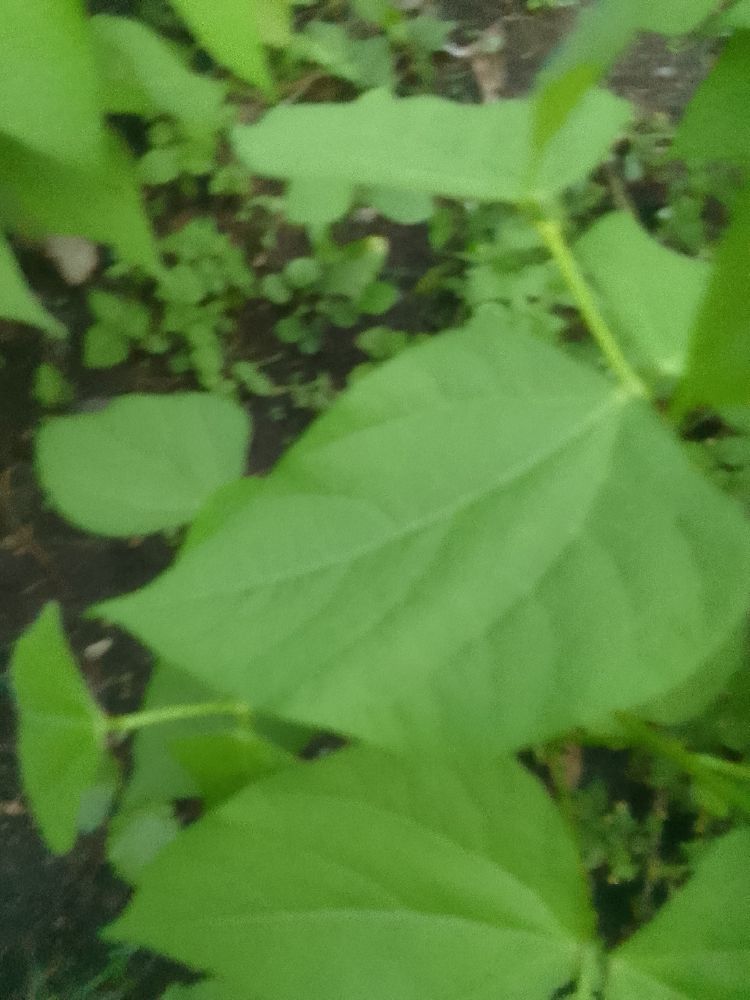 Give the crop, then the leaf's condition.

common bean, healthy
